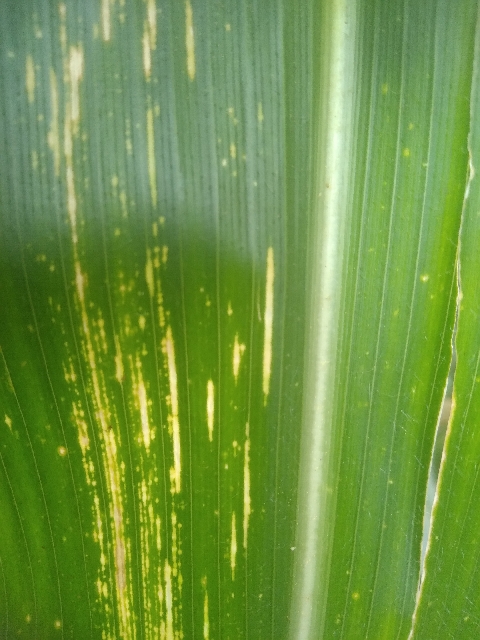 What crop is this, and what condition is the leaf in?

maize, maize streak virus
